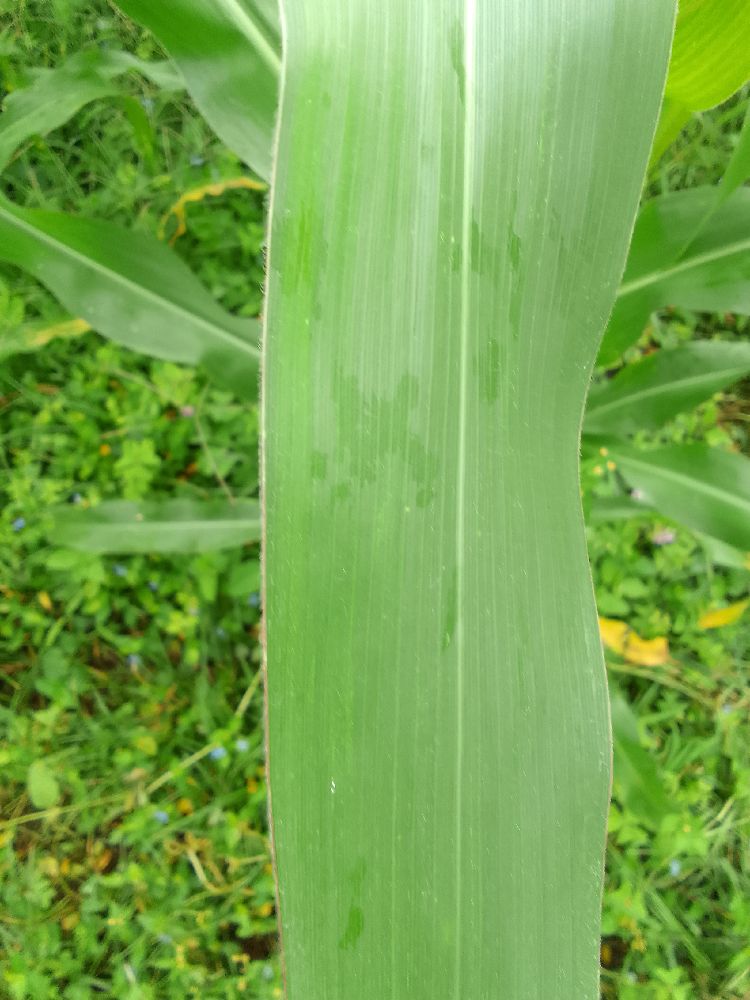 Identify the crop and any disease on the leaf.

maize, healthy
